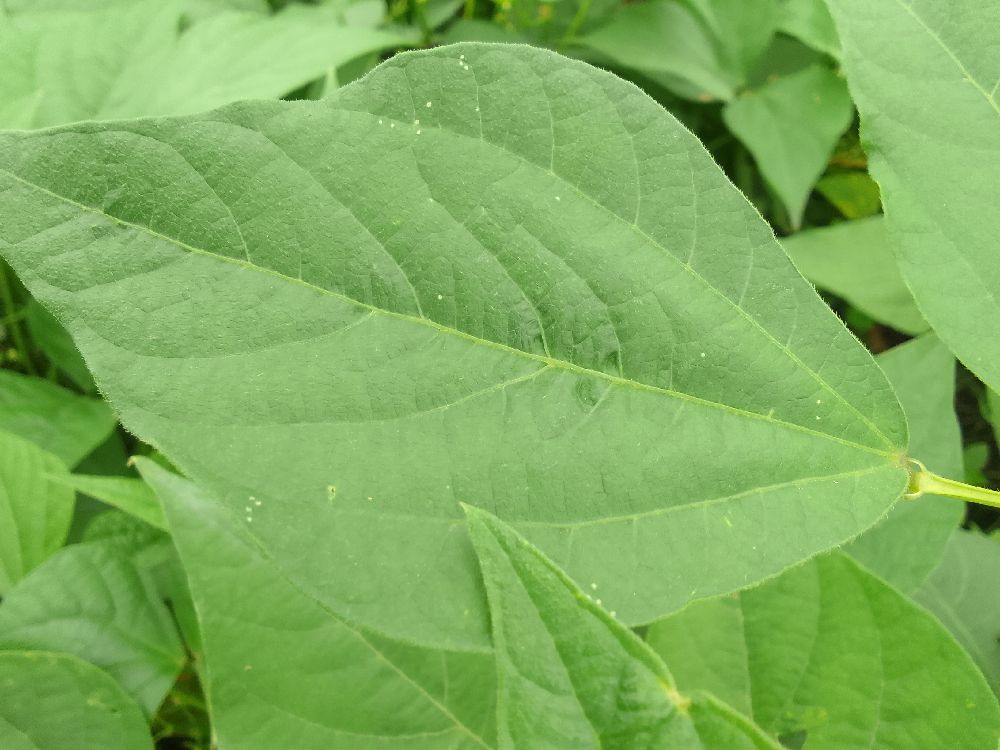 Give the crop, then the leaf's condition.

common bean, healthy
